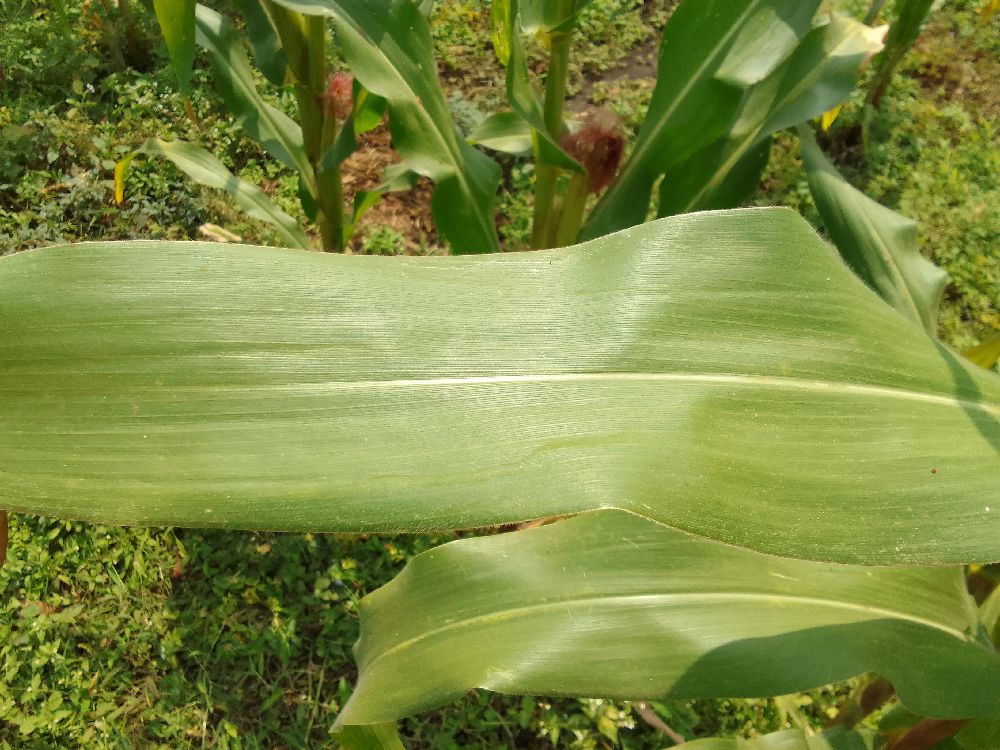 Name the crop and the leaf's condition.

maize, healthy
